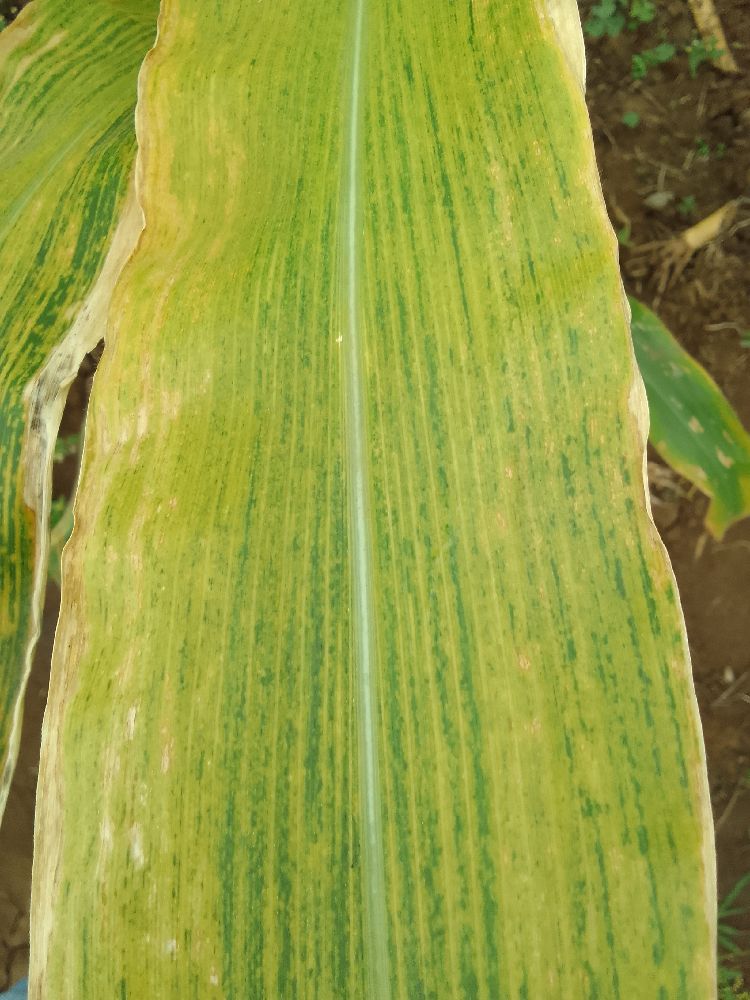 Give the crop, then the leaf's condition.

maize, maize lethal necrosis
